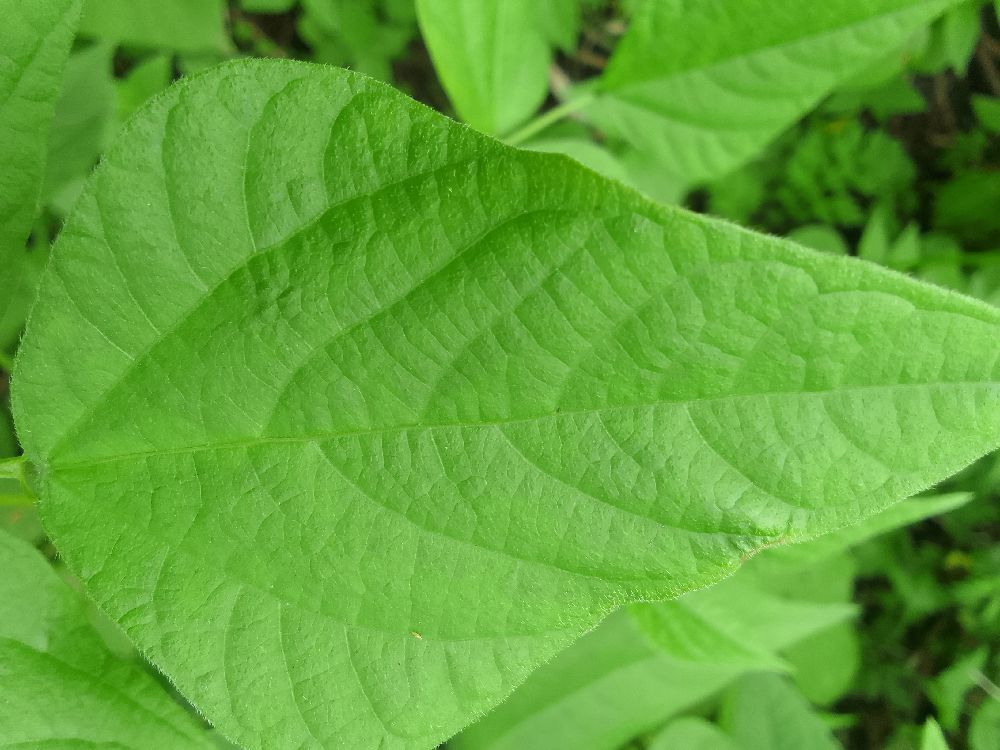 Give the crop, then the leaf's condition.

common bean, healthy
